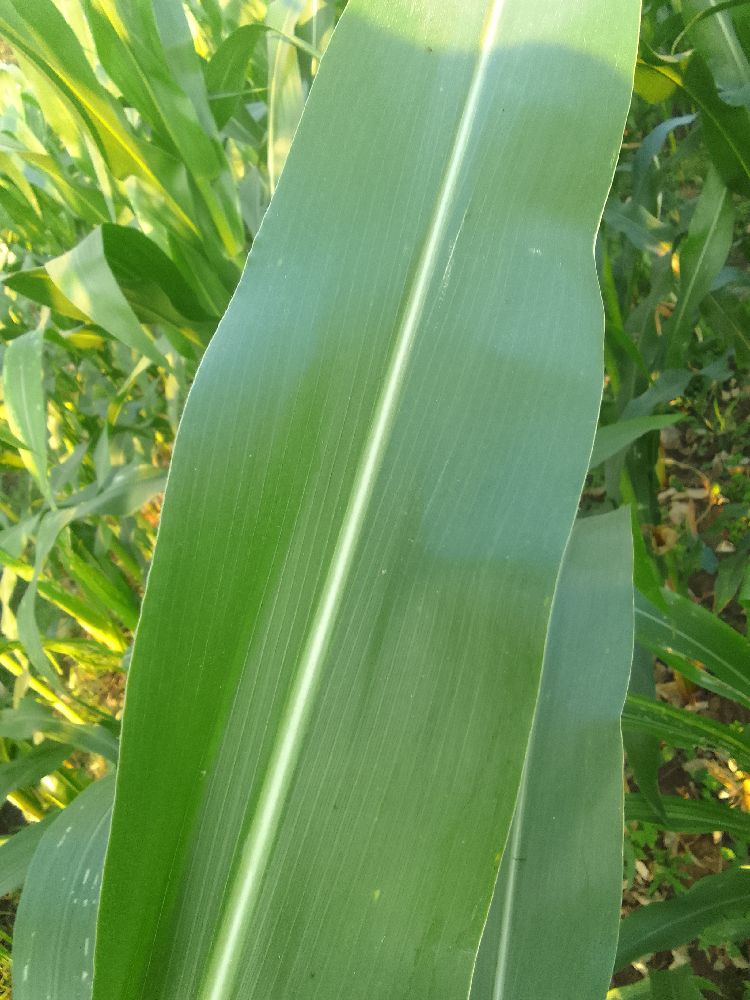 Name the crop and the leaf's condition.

maize, healthy
